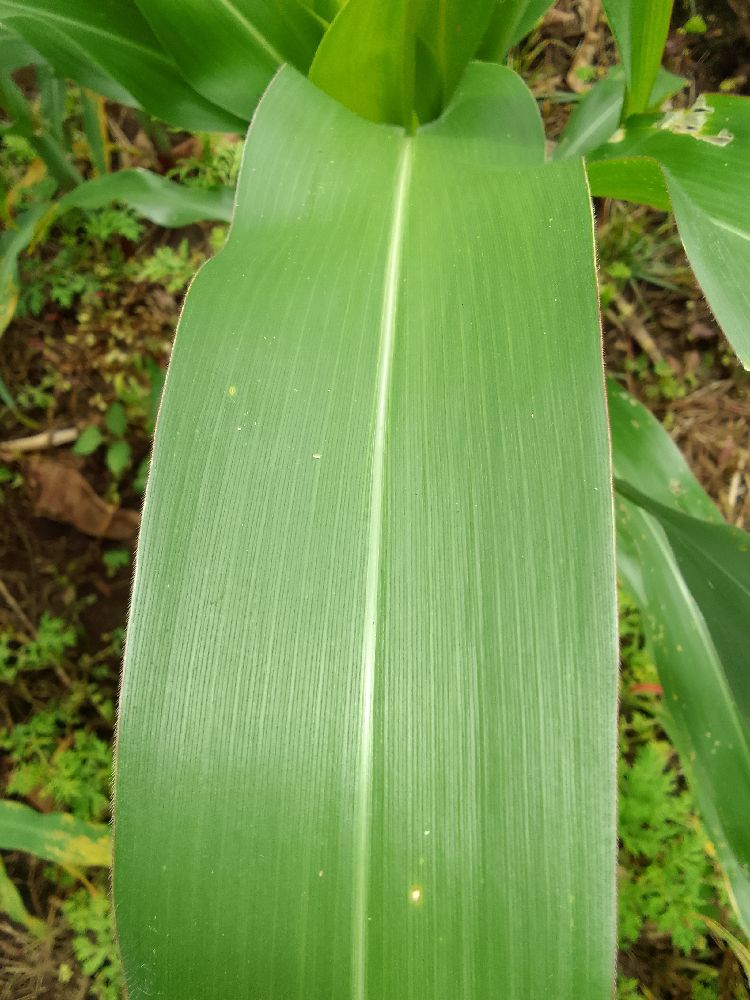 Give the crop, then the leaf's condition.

maize, healthy
